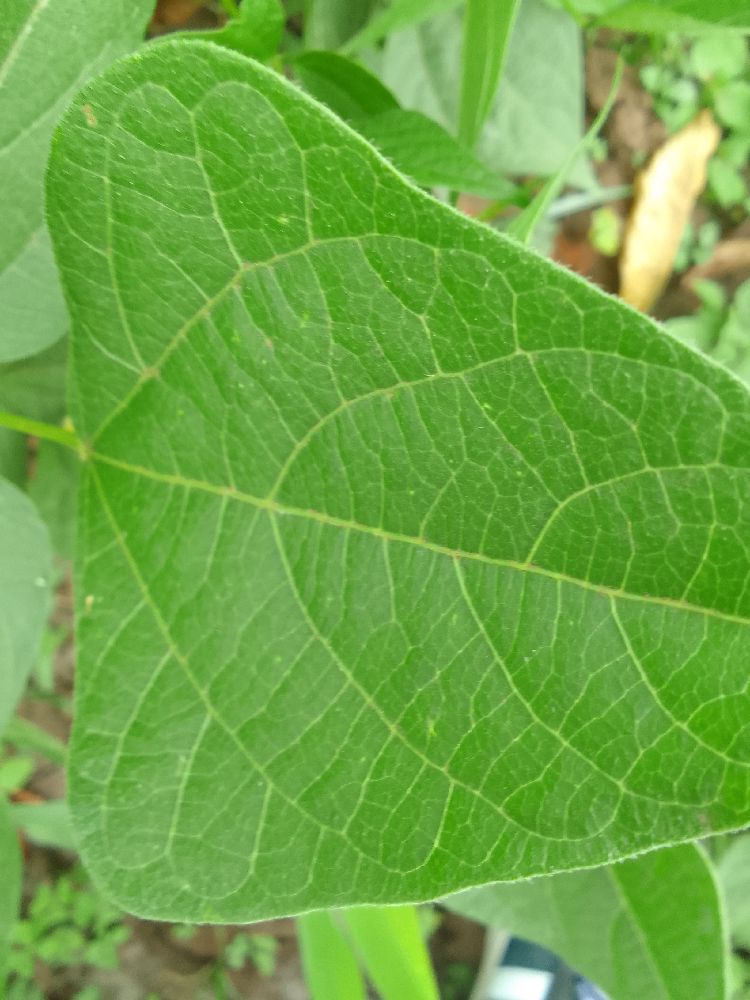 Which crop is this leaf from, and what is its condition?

common bean, healthy
